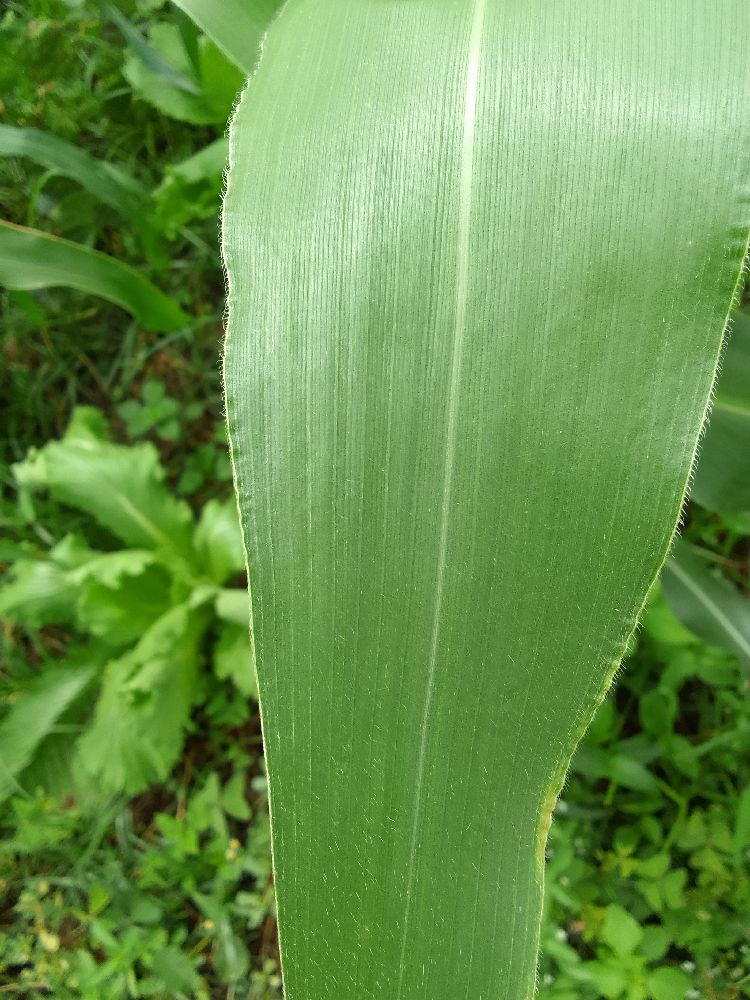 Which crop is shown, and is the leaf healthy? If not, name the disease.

maize, healthy
